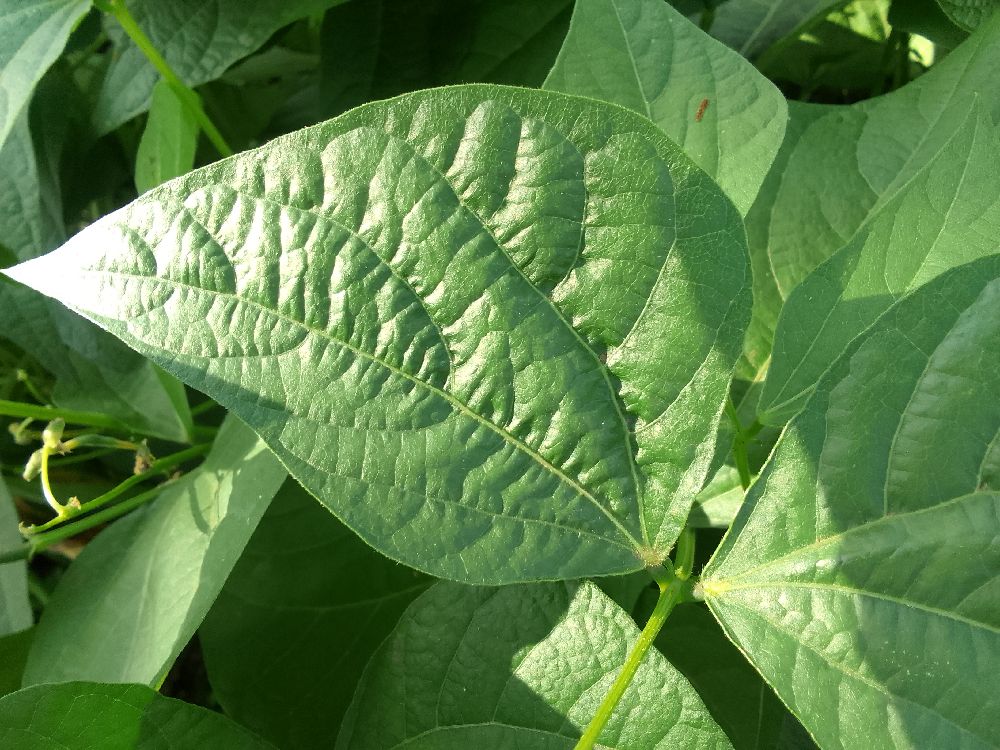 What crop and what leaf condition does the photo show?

common bean, healthy
